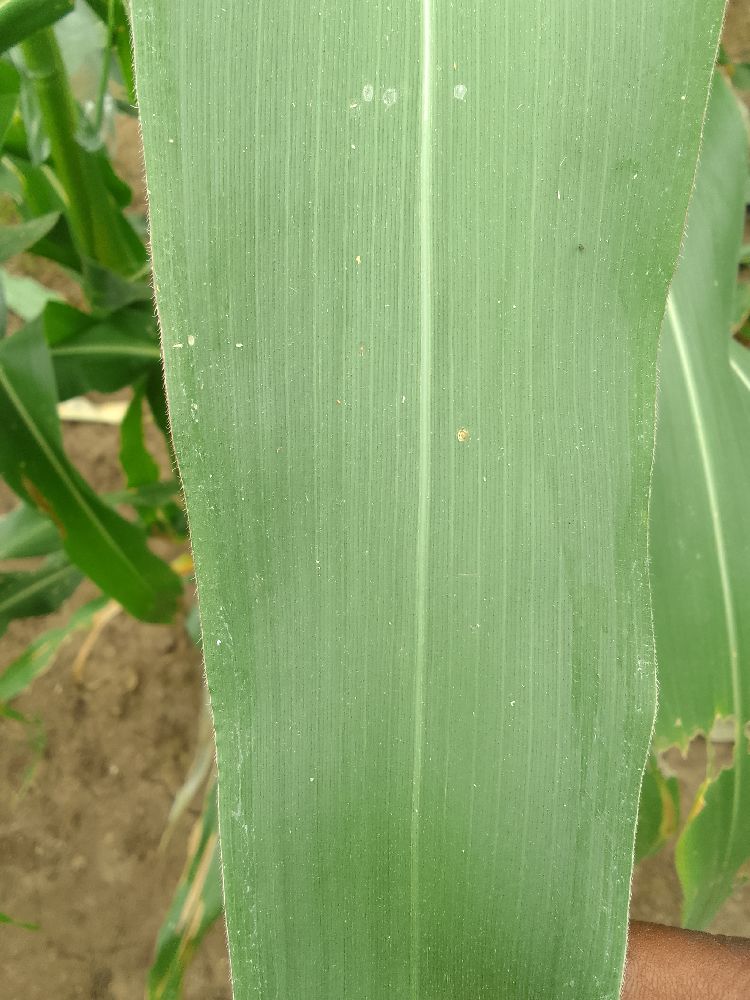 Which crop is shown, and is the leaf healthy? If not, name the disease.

maize, healthy
